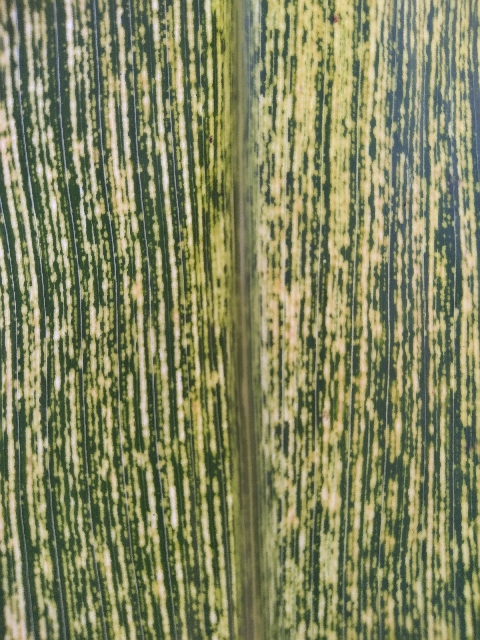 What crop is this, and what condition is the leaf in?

maize, maize streak virus
